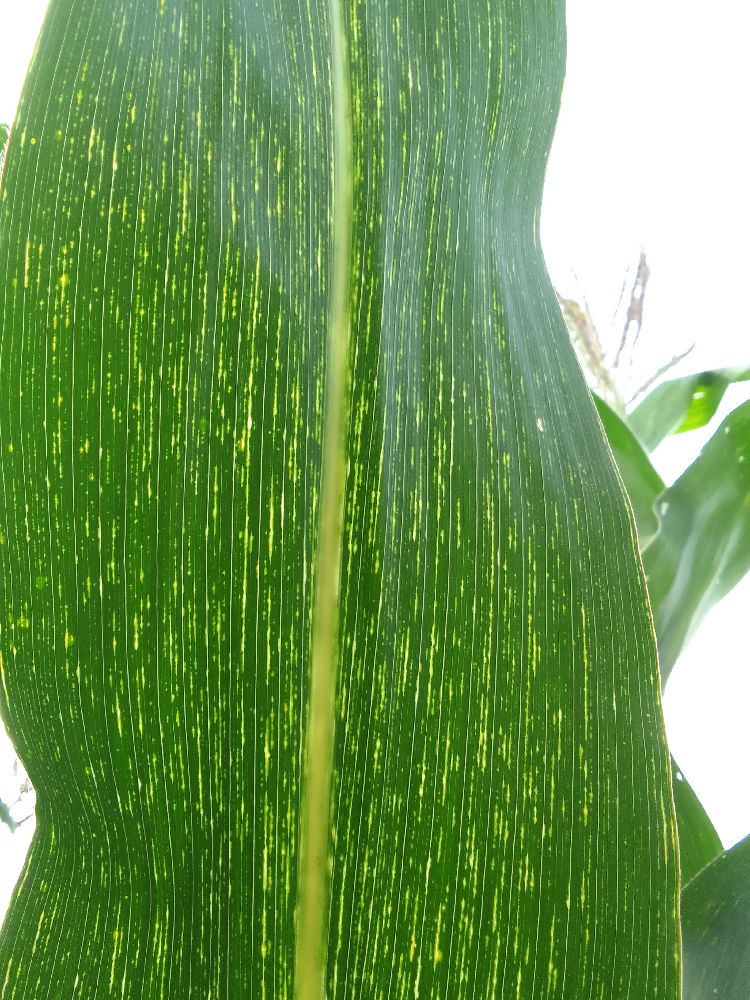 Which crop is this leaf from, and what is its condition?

maize, maize streak virus
